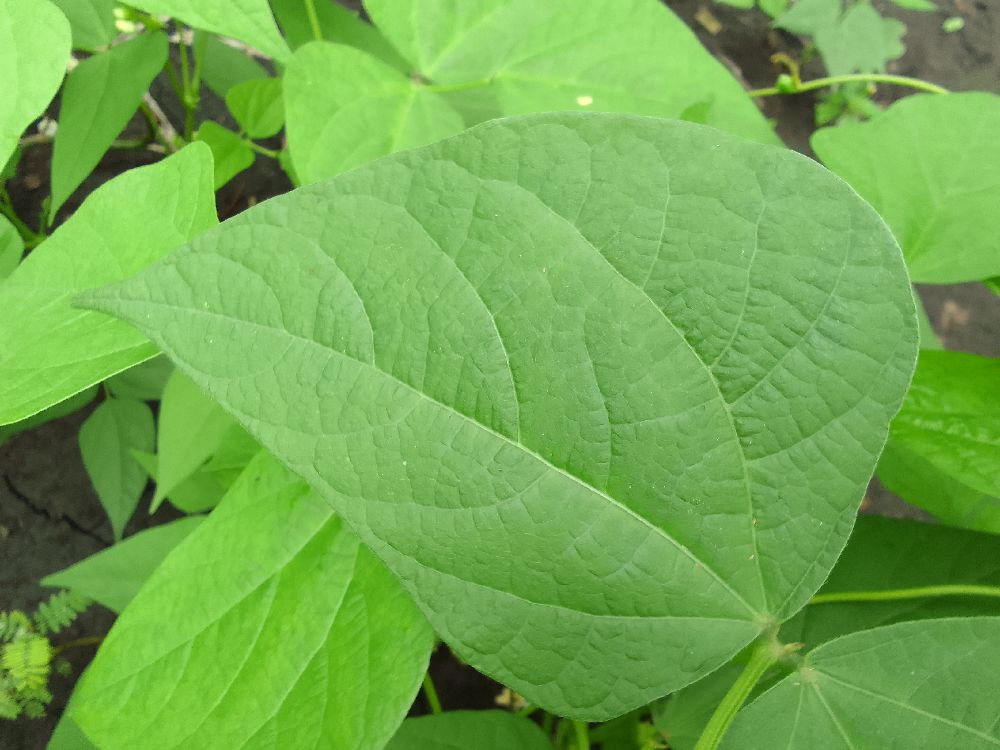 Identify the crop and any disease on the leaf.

common bean, healthy
